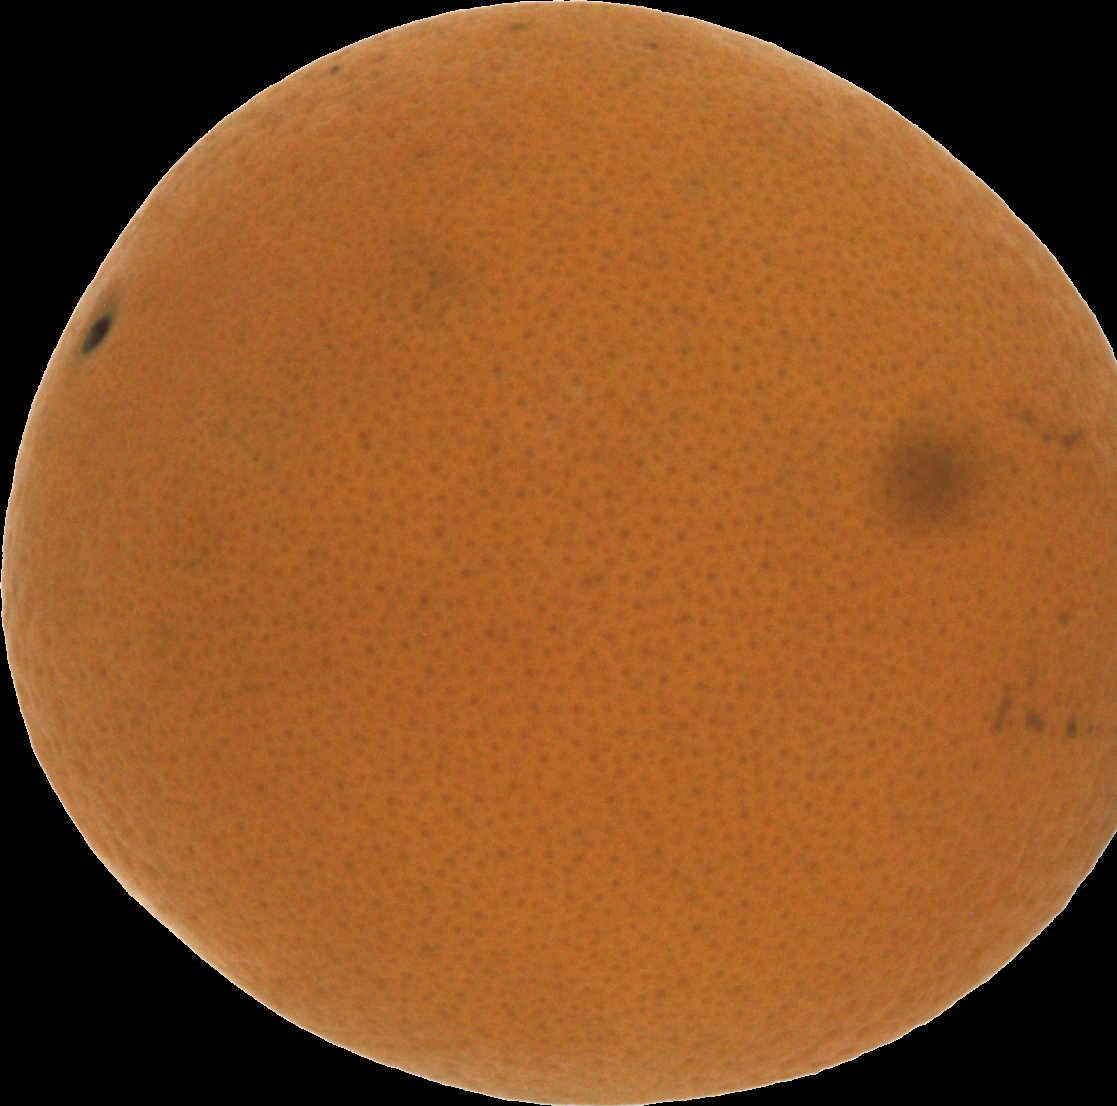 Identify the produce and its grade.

orange, good
